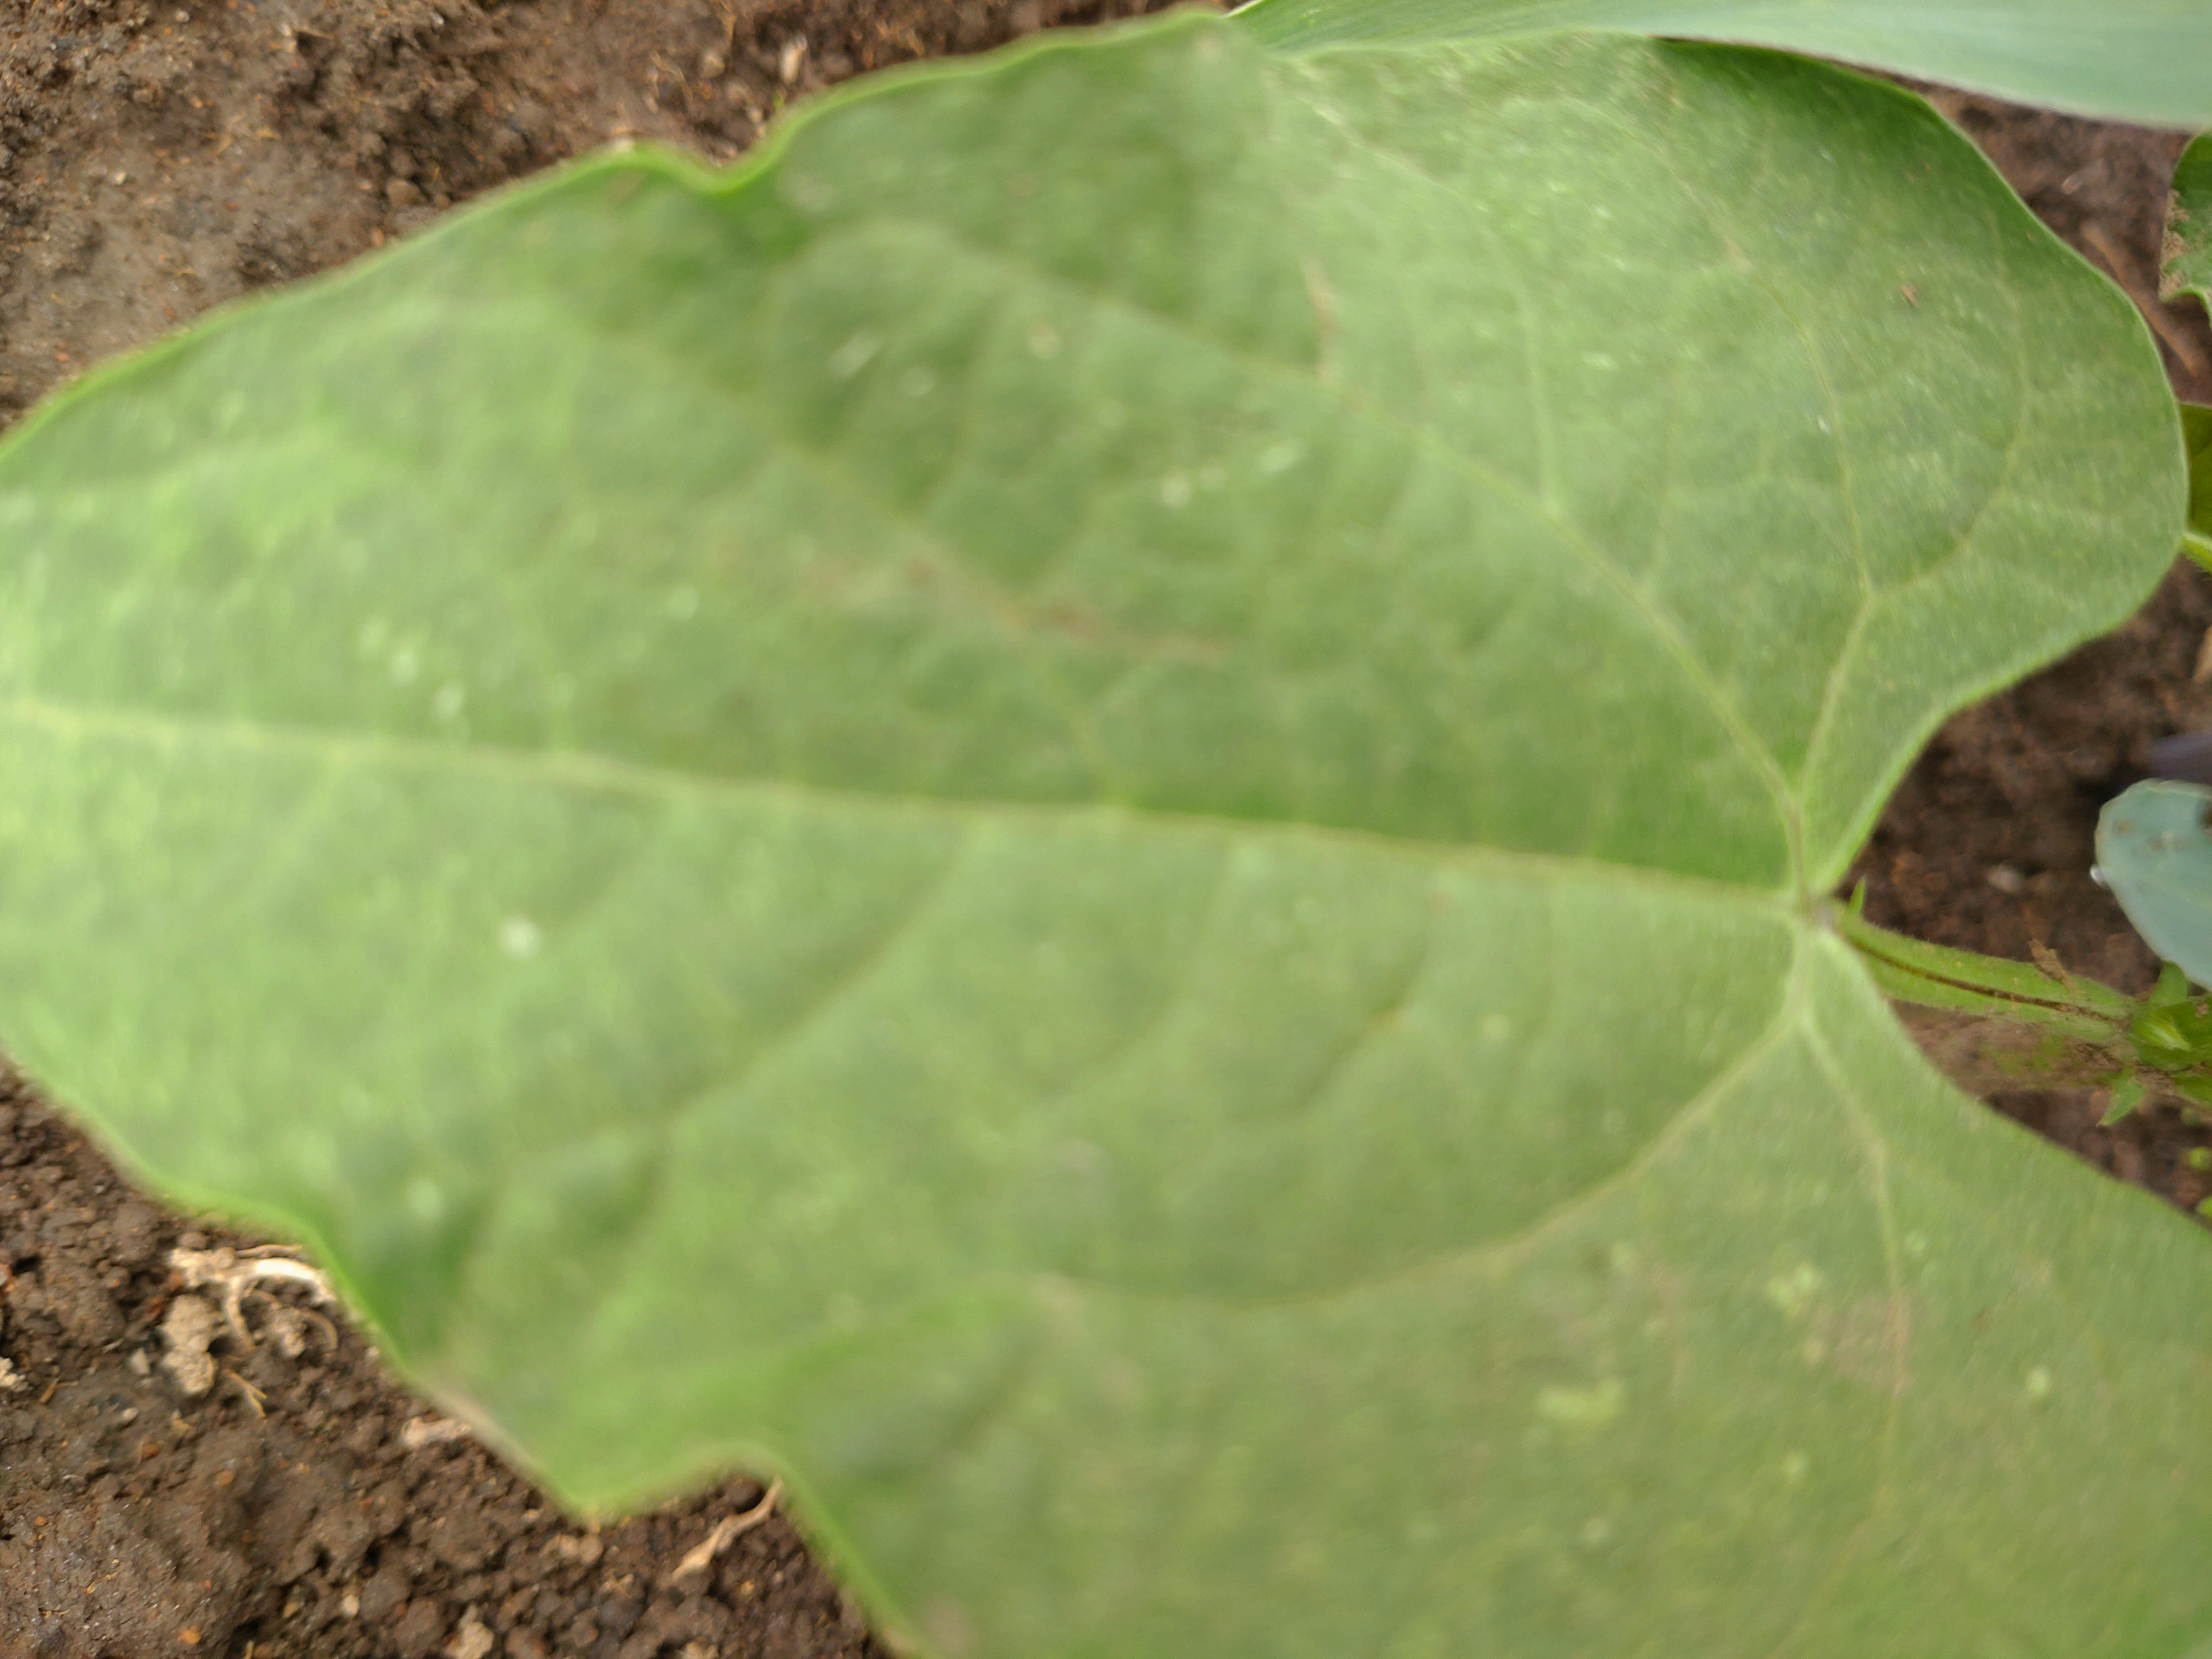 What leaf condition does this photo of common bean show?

healthy
